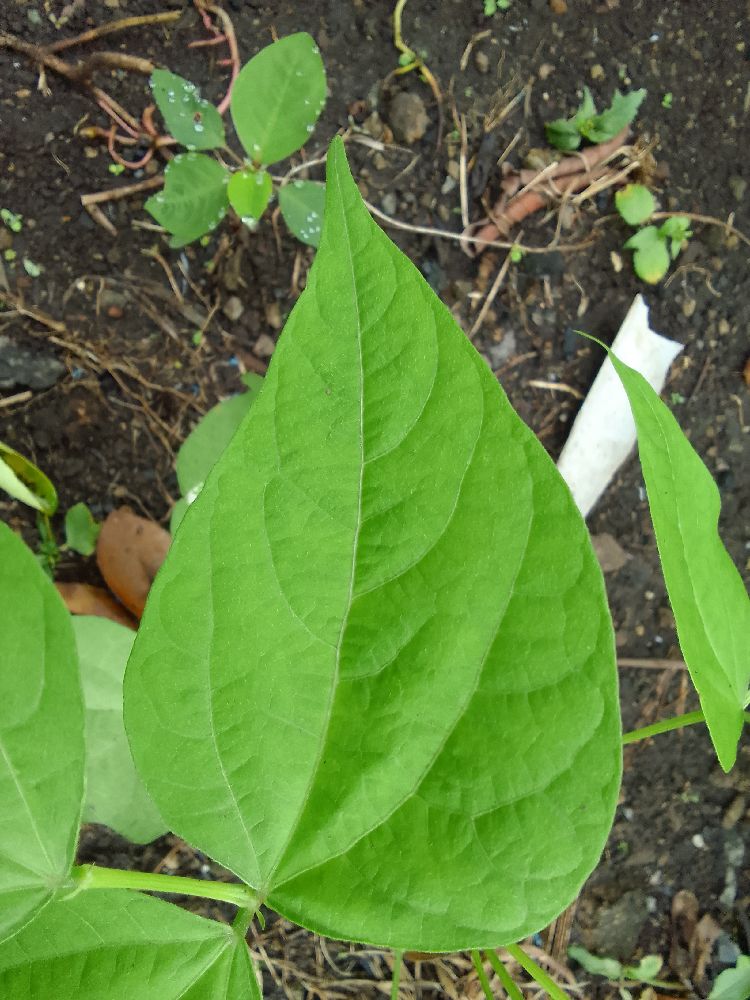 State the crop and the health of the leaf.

common bean, healthy
